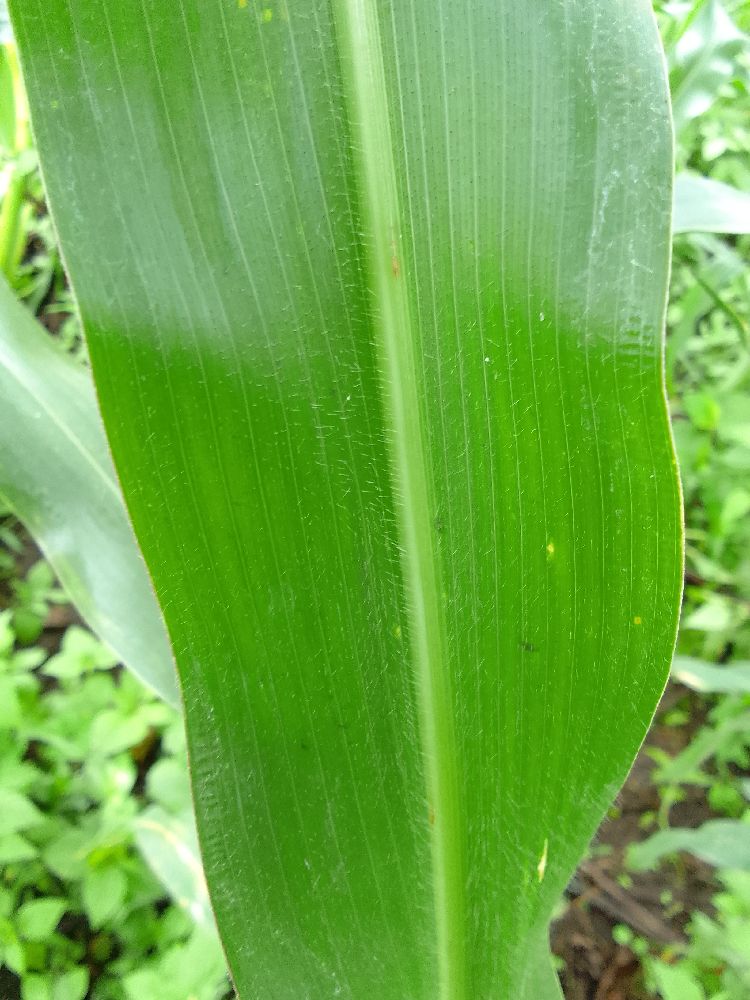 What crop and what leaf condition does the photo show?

maize, healthy
